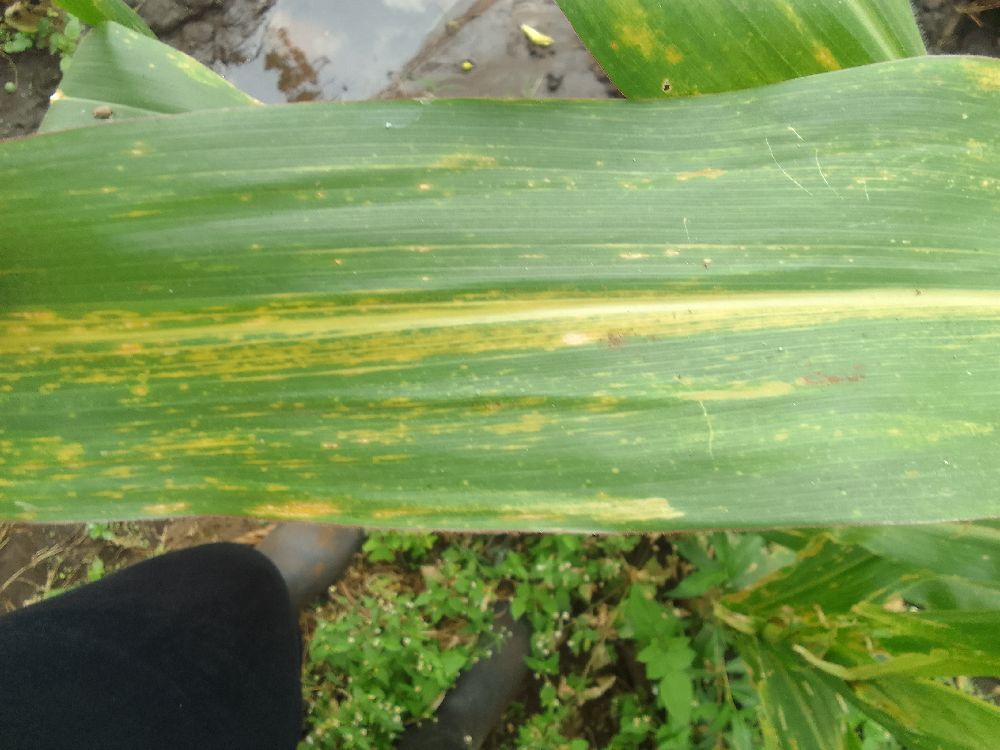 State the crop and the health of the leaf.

maize, maize lethal necrosis
